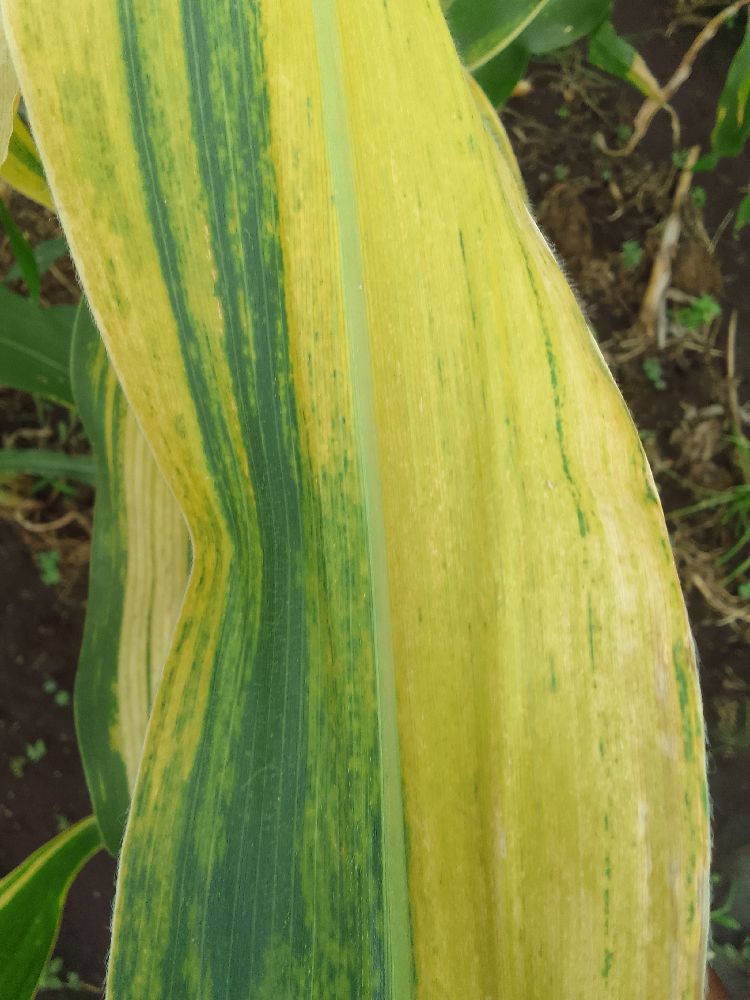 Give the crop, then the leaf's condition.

maize, maize lethal necrosis
